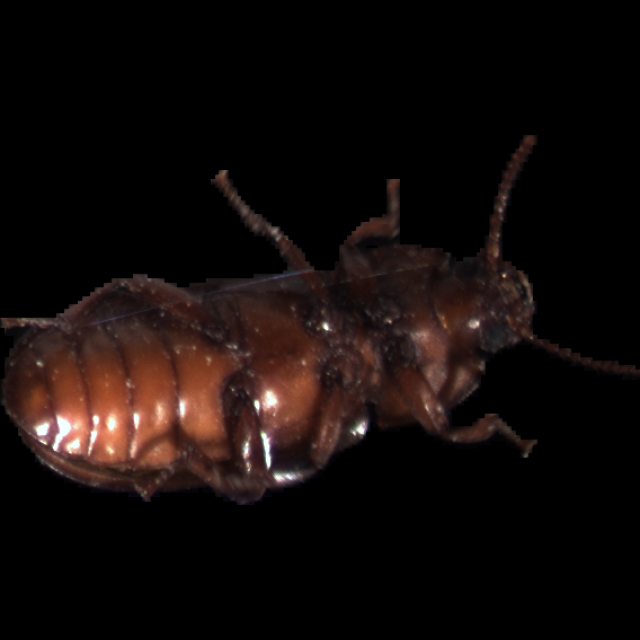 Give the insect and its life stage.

mealworm beetle
